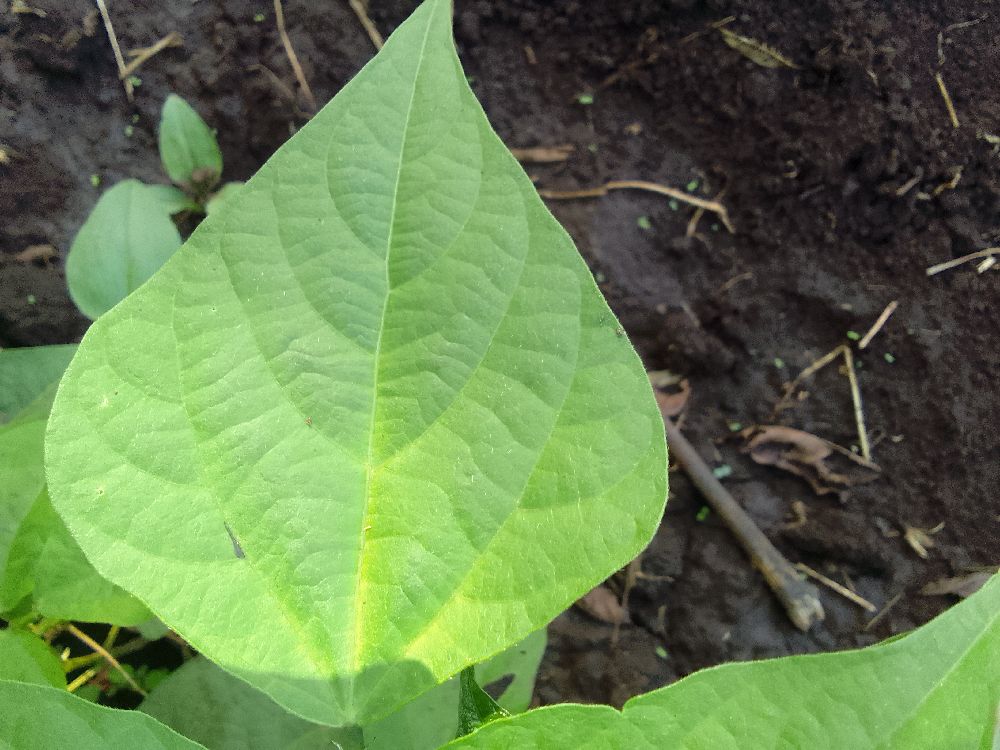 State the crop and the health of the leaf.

common bean, healthy
